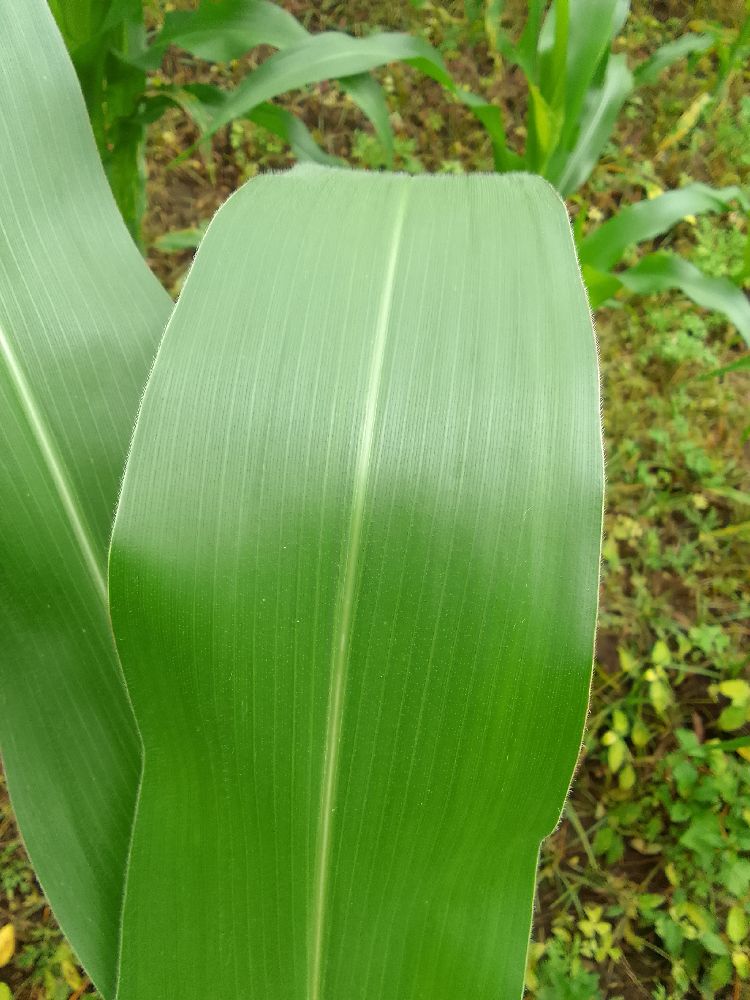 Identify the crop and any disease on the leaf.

maize, healthy
